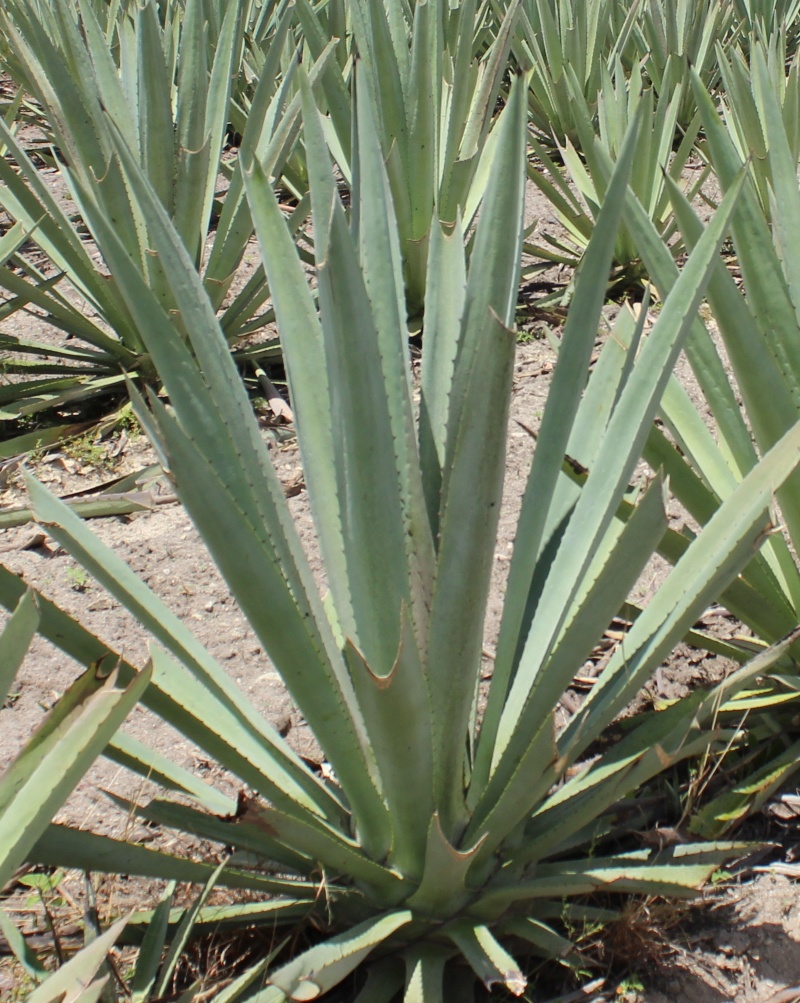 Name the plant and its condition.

agave, healthy
